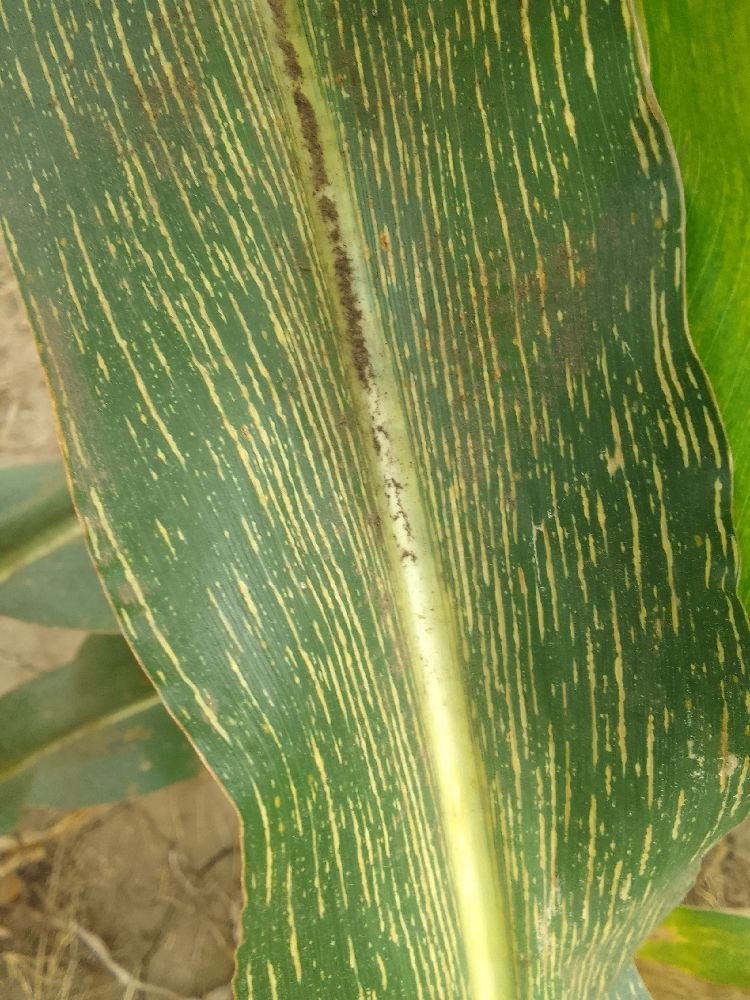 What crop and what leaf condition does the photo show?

maize, maize streak virus
